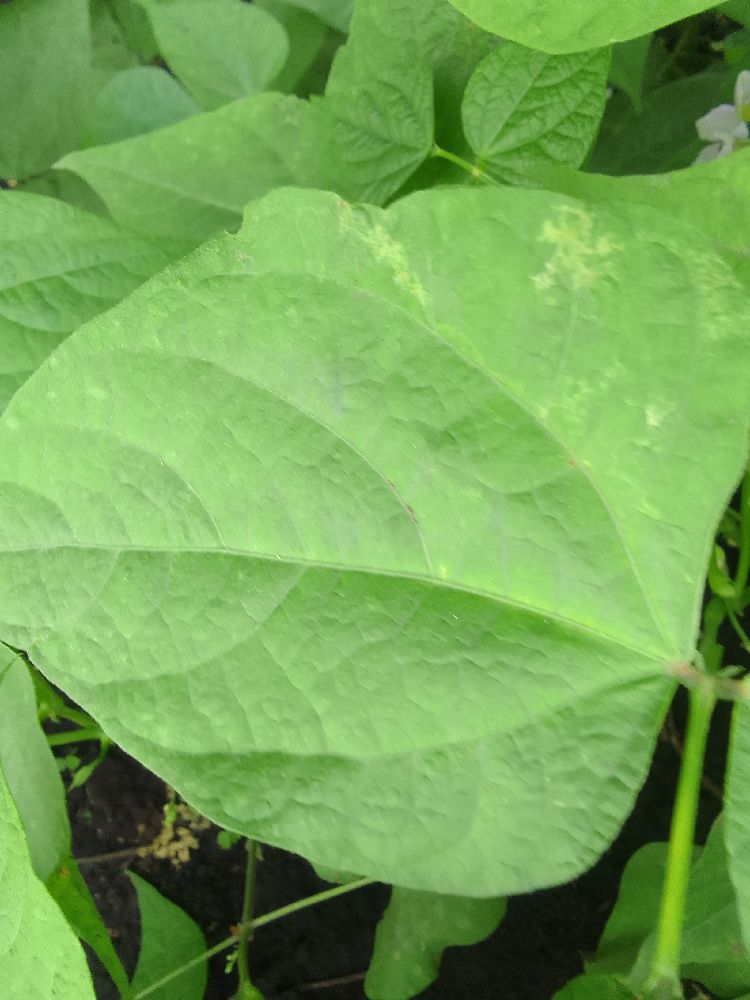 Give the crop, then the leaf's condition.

common bean, healthy
